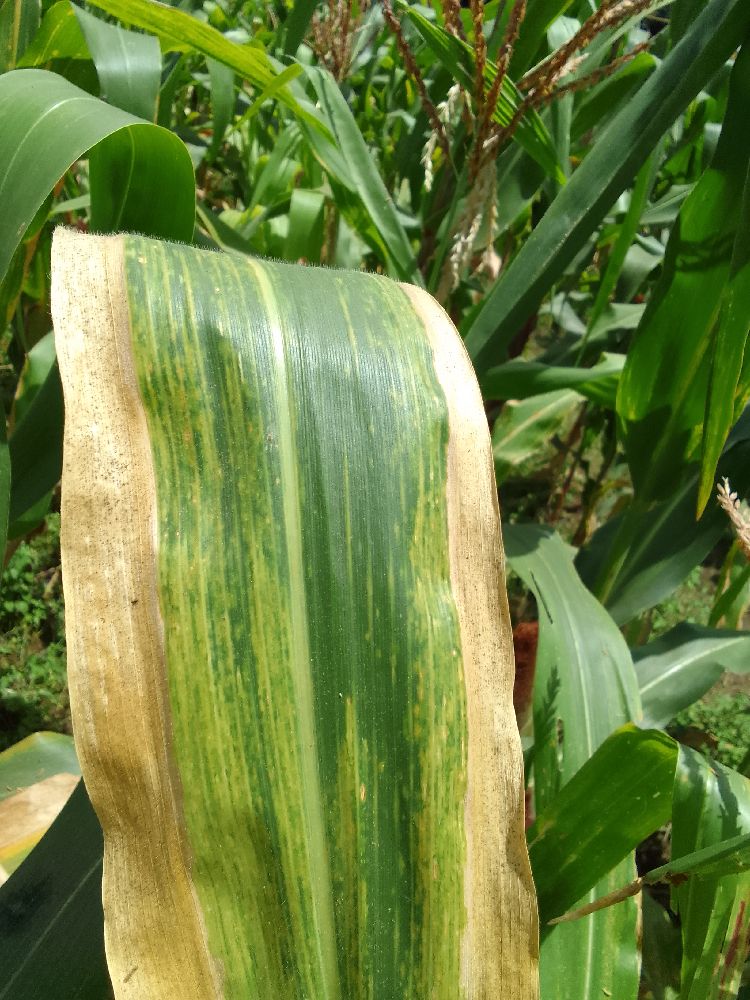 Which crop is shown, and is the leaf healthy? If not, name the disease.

maize, maize lethal necrosis
